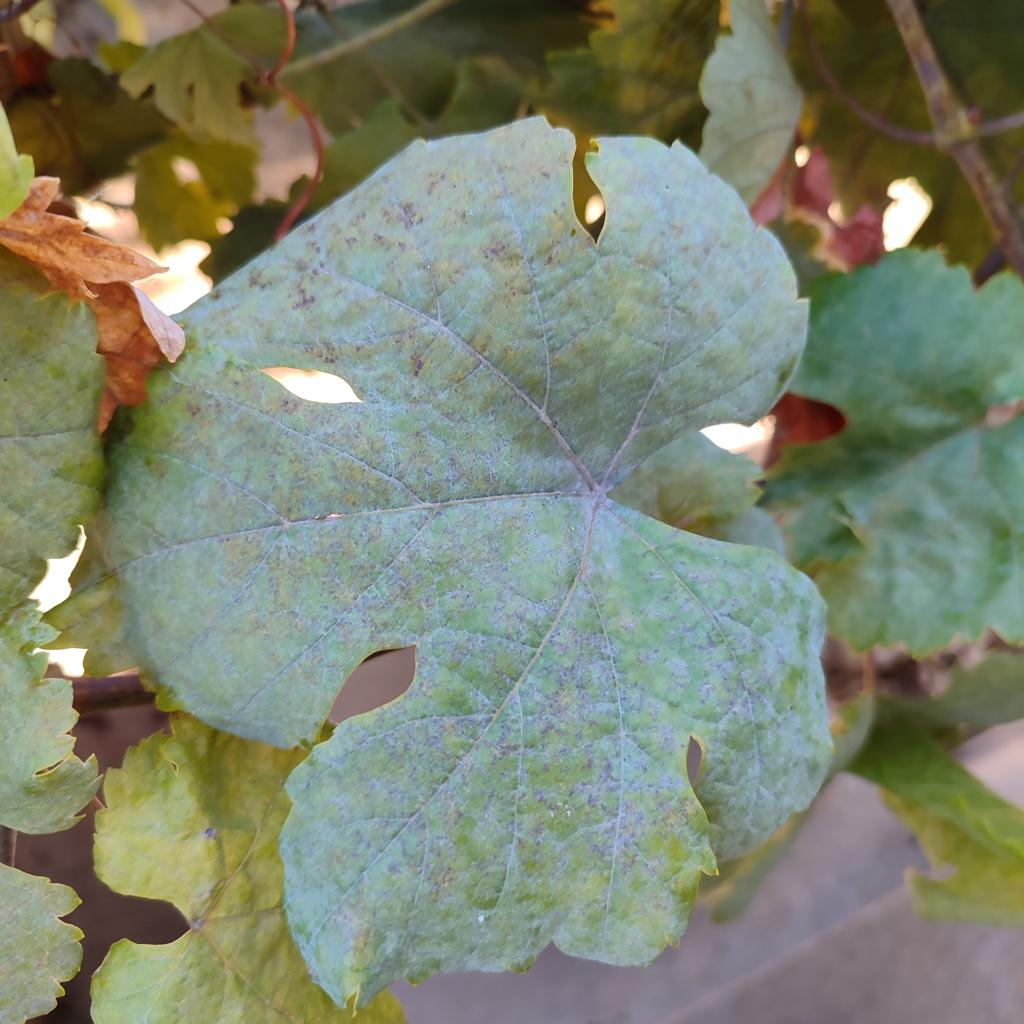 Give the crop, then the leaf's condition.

grapevine, powdery mildew
